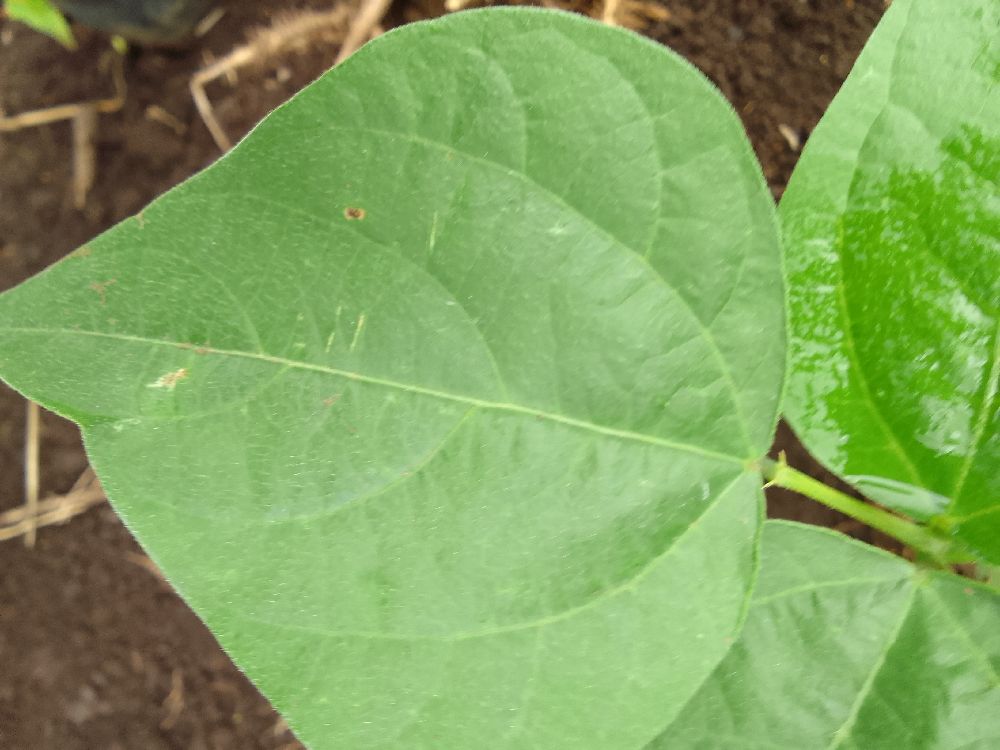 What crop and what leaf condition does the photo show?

common bean, healthy
